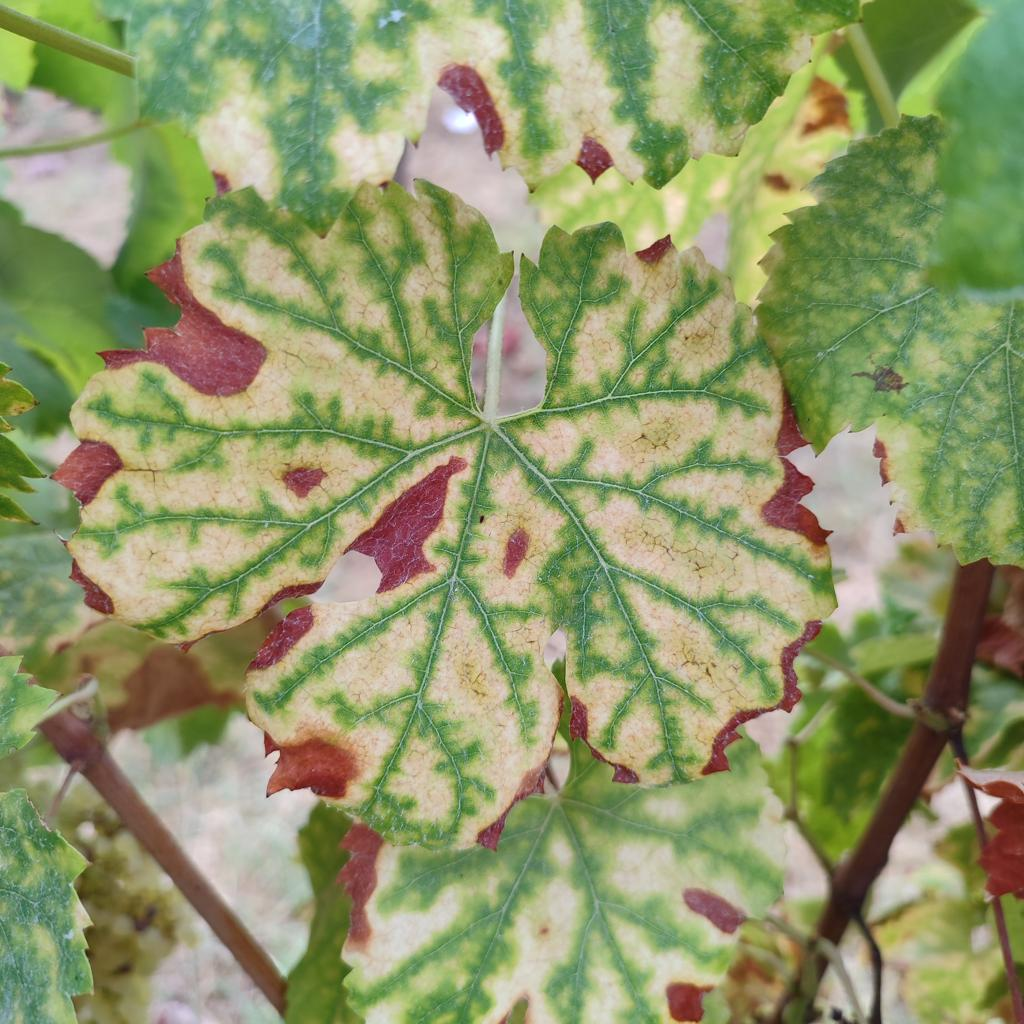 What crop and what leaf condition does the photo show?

grapevine, esca complex
